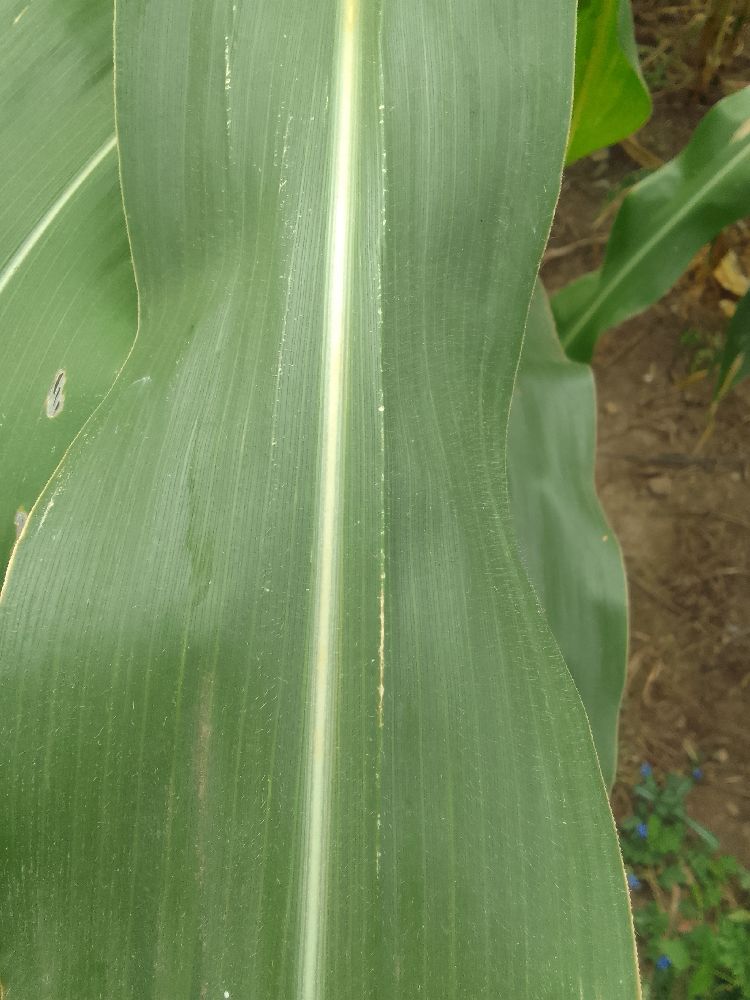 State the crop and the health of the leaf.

maize, healthy
